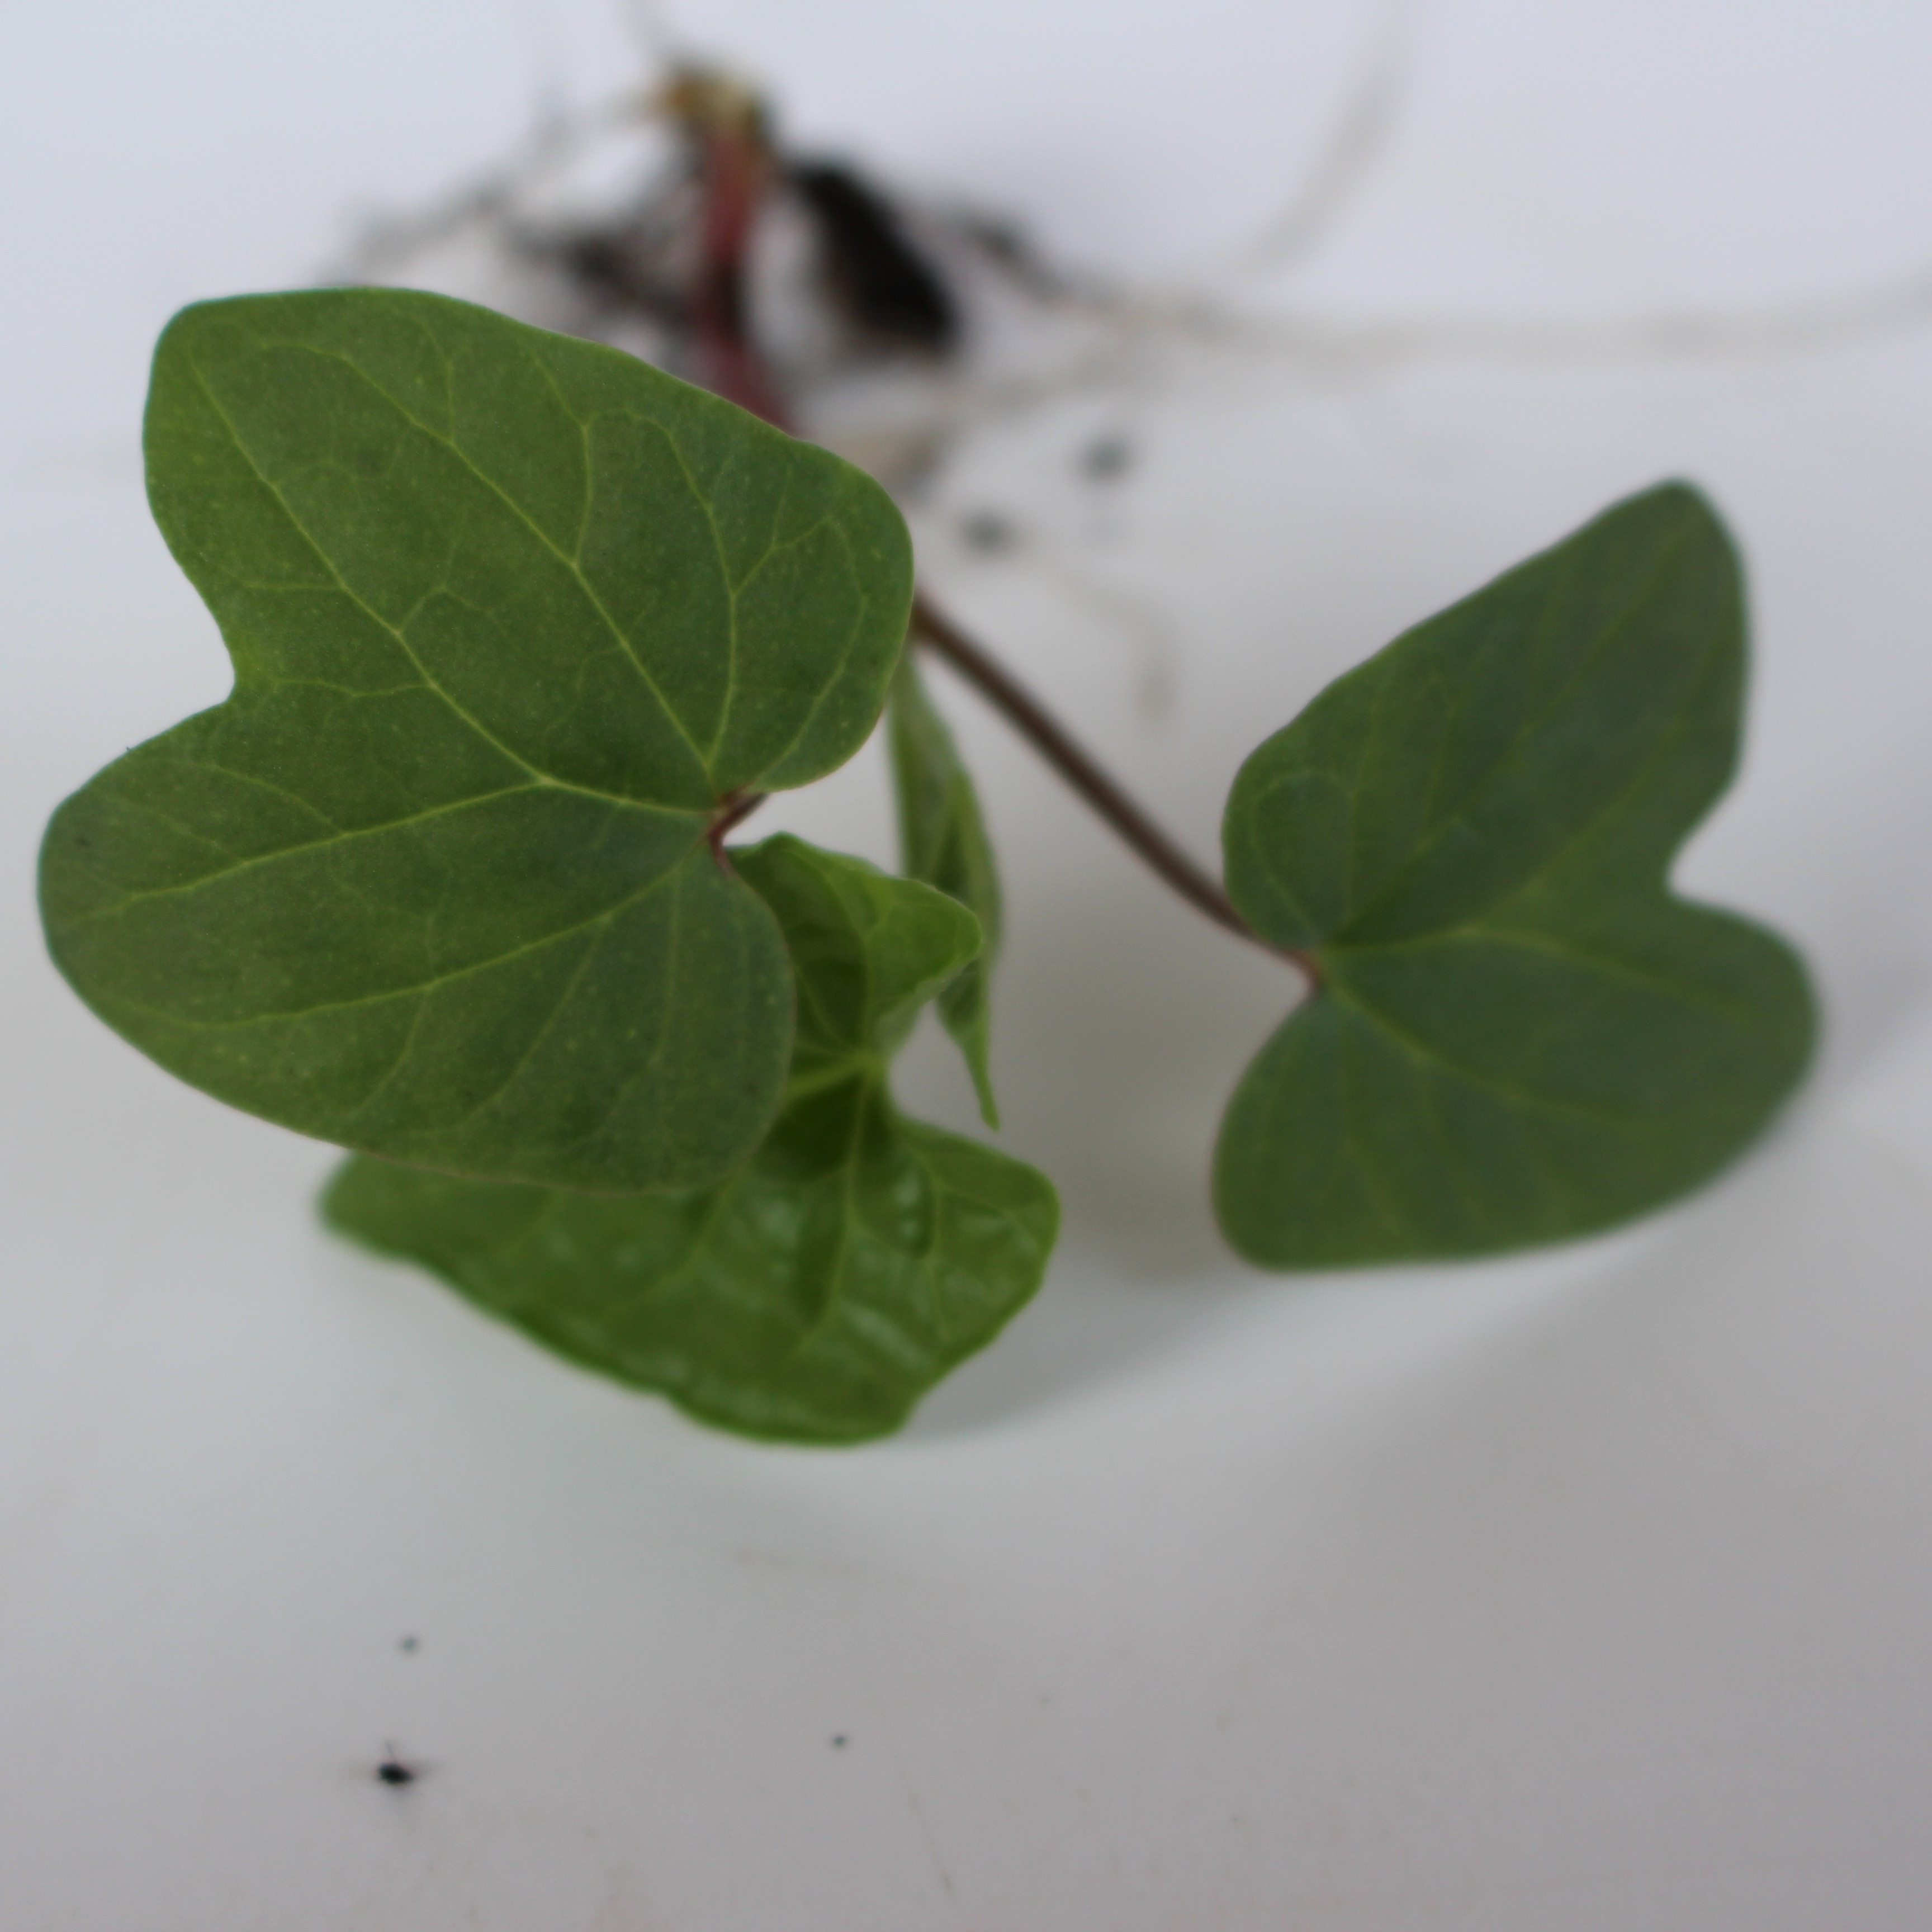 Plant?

Convolvulus arvensis
